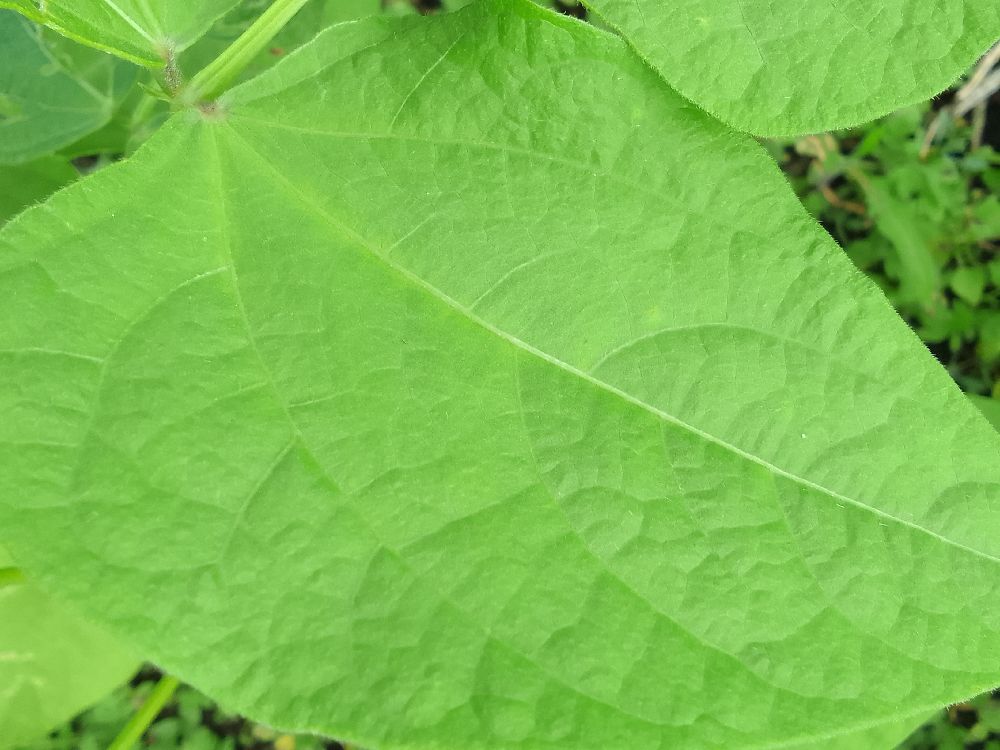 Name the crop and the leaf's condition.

common bean, healthy
